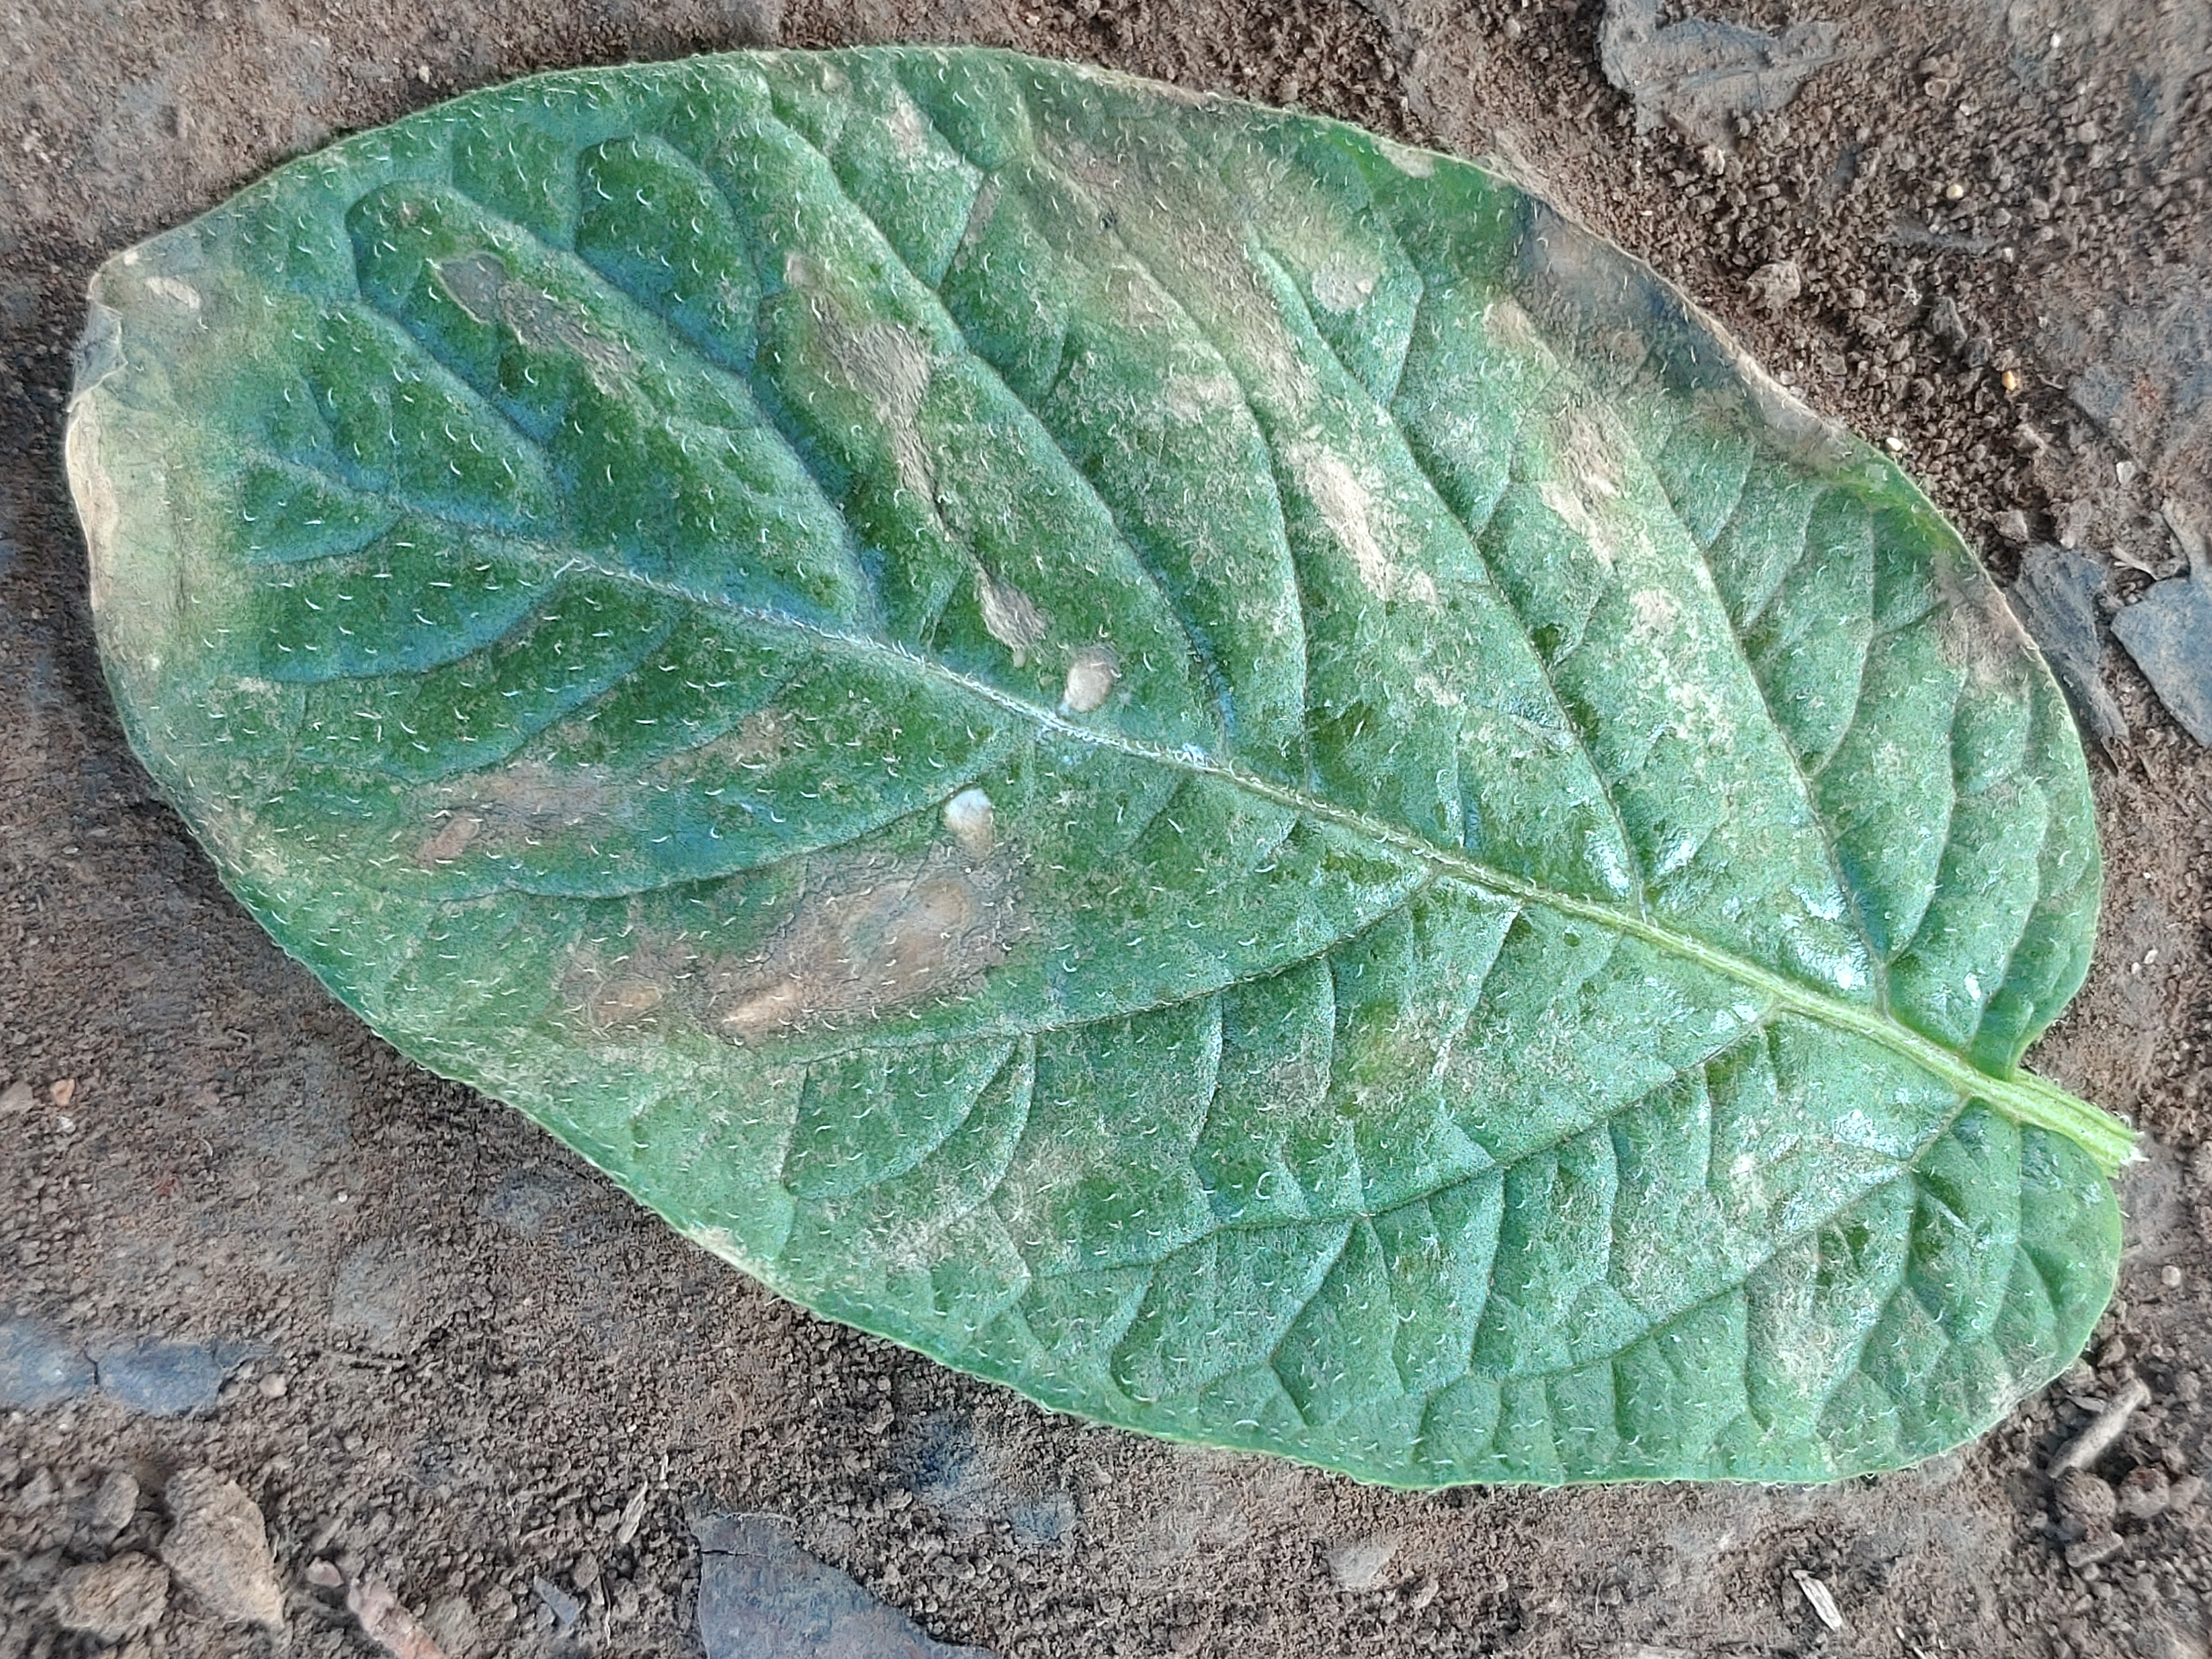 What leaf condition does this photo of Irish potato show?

early blight
